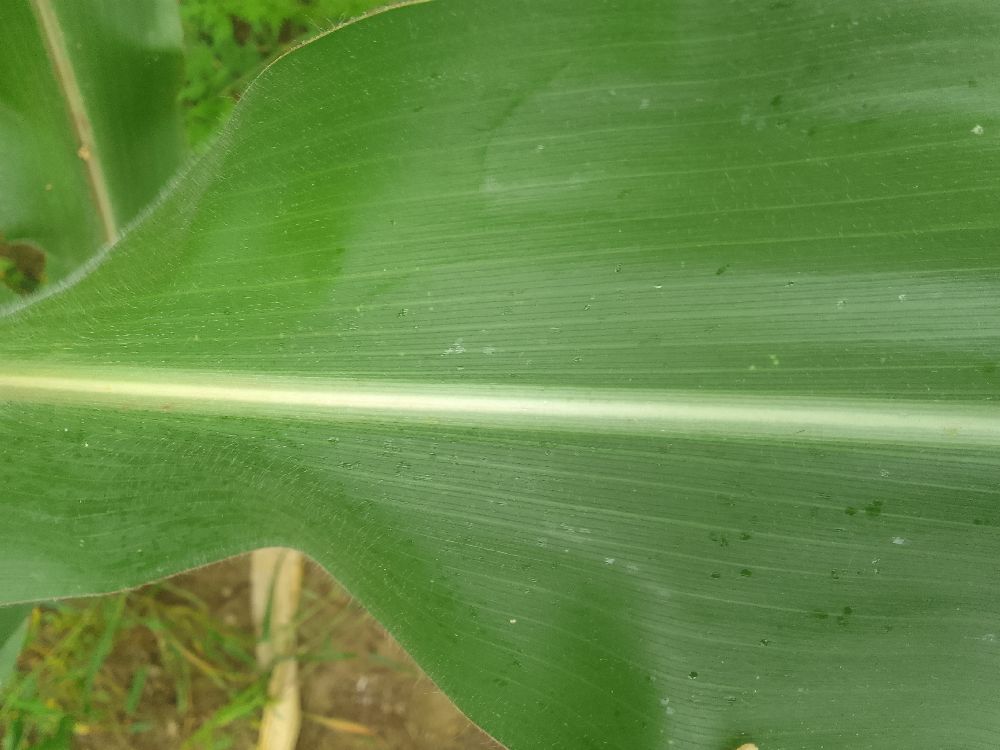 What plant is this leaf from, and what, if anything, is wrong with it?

maize, healthy
